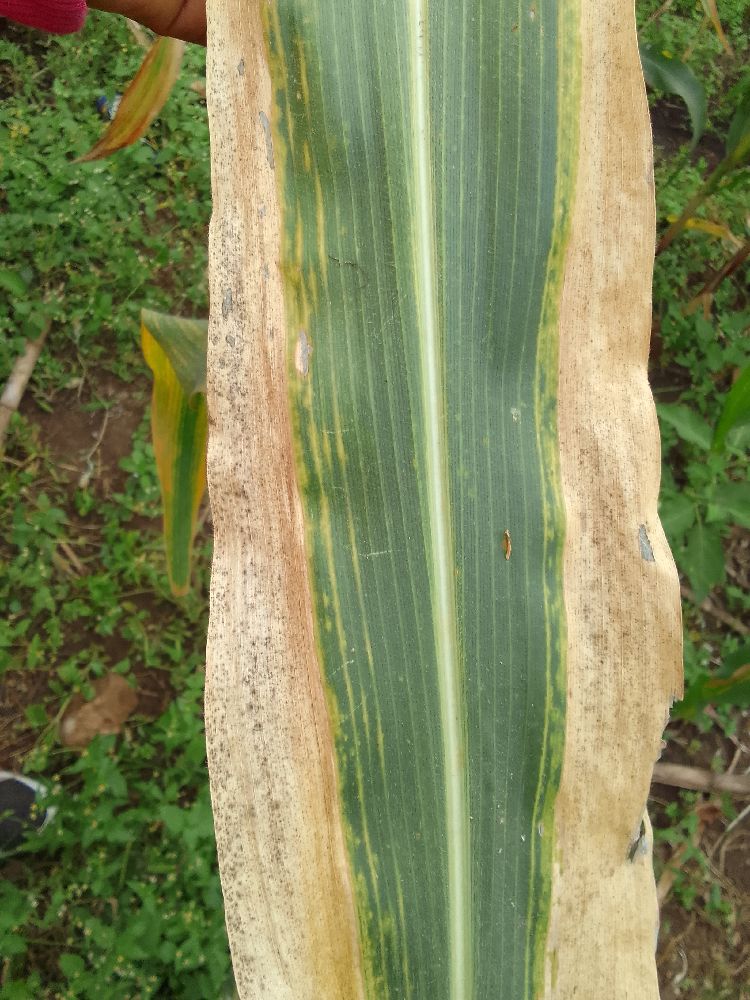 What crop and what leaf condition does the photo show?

maize, maize lethal necrosis
